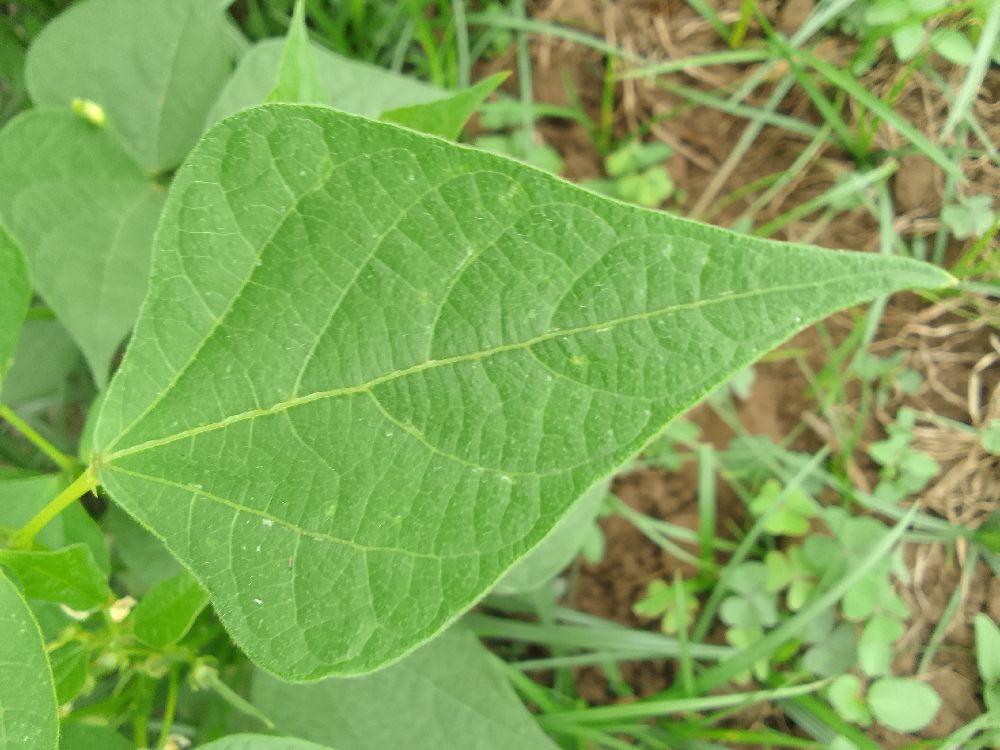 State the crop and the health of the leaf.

common bean, healthy
